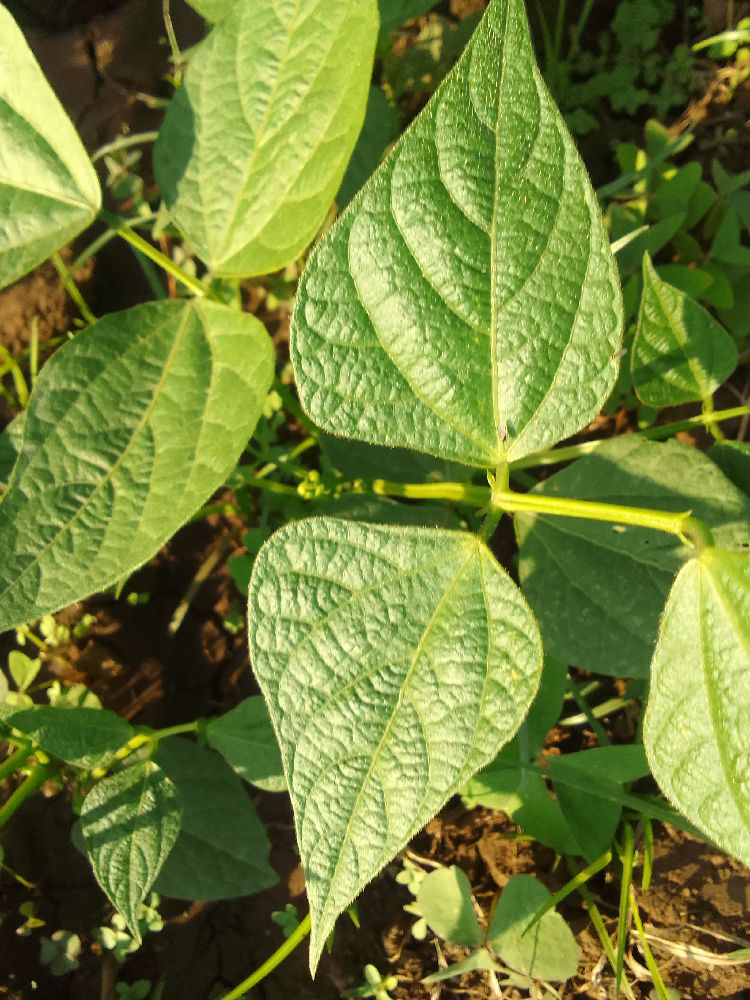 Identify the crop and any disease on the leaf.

common bean, healthy
